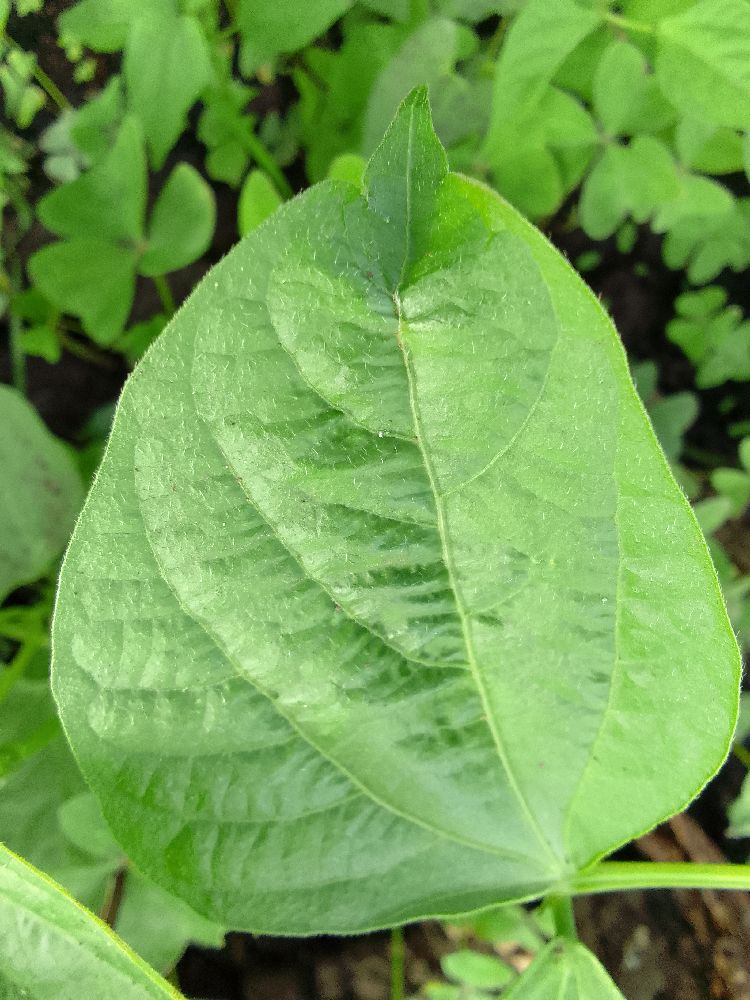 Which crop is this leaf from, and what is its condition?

common bean, healthy
